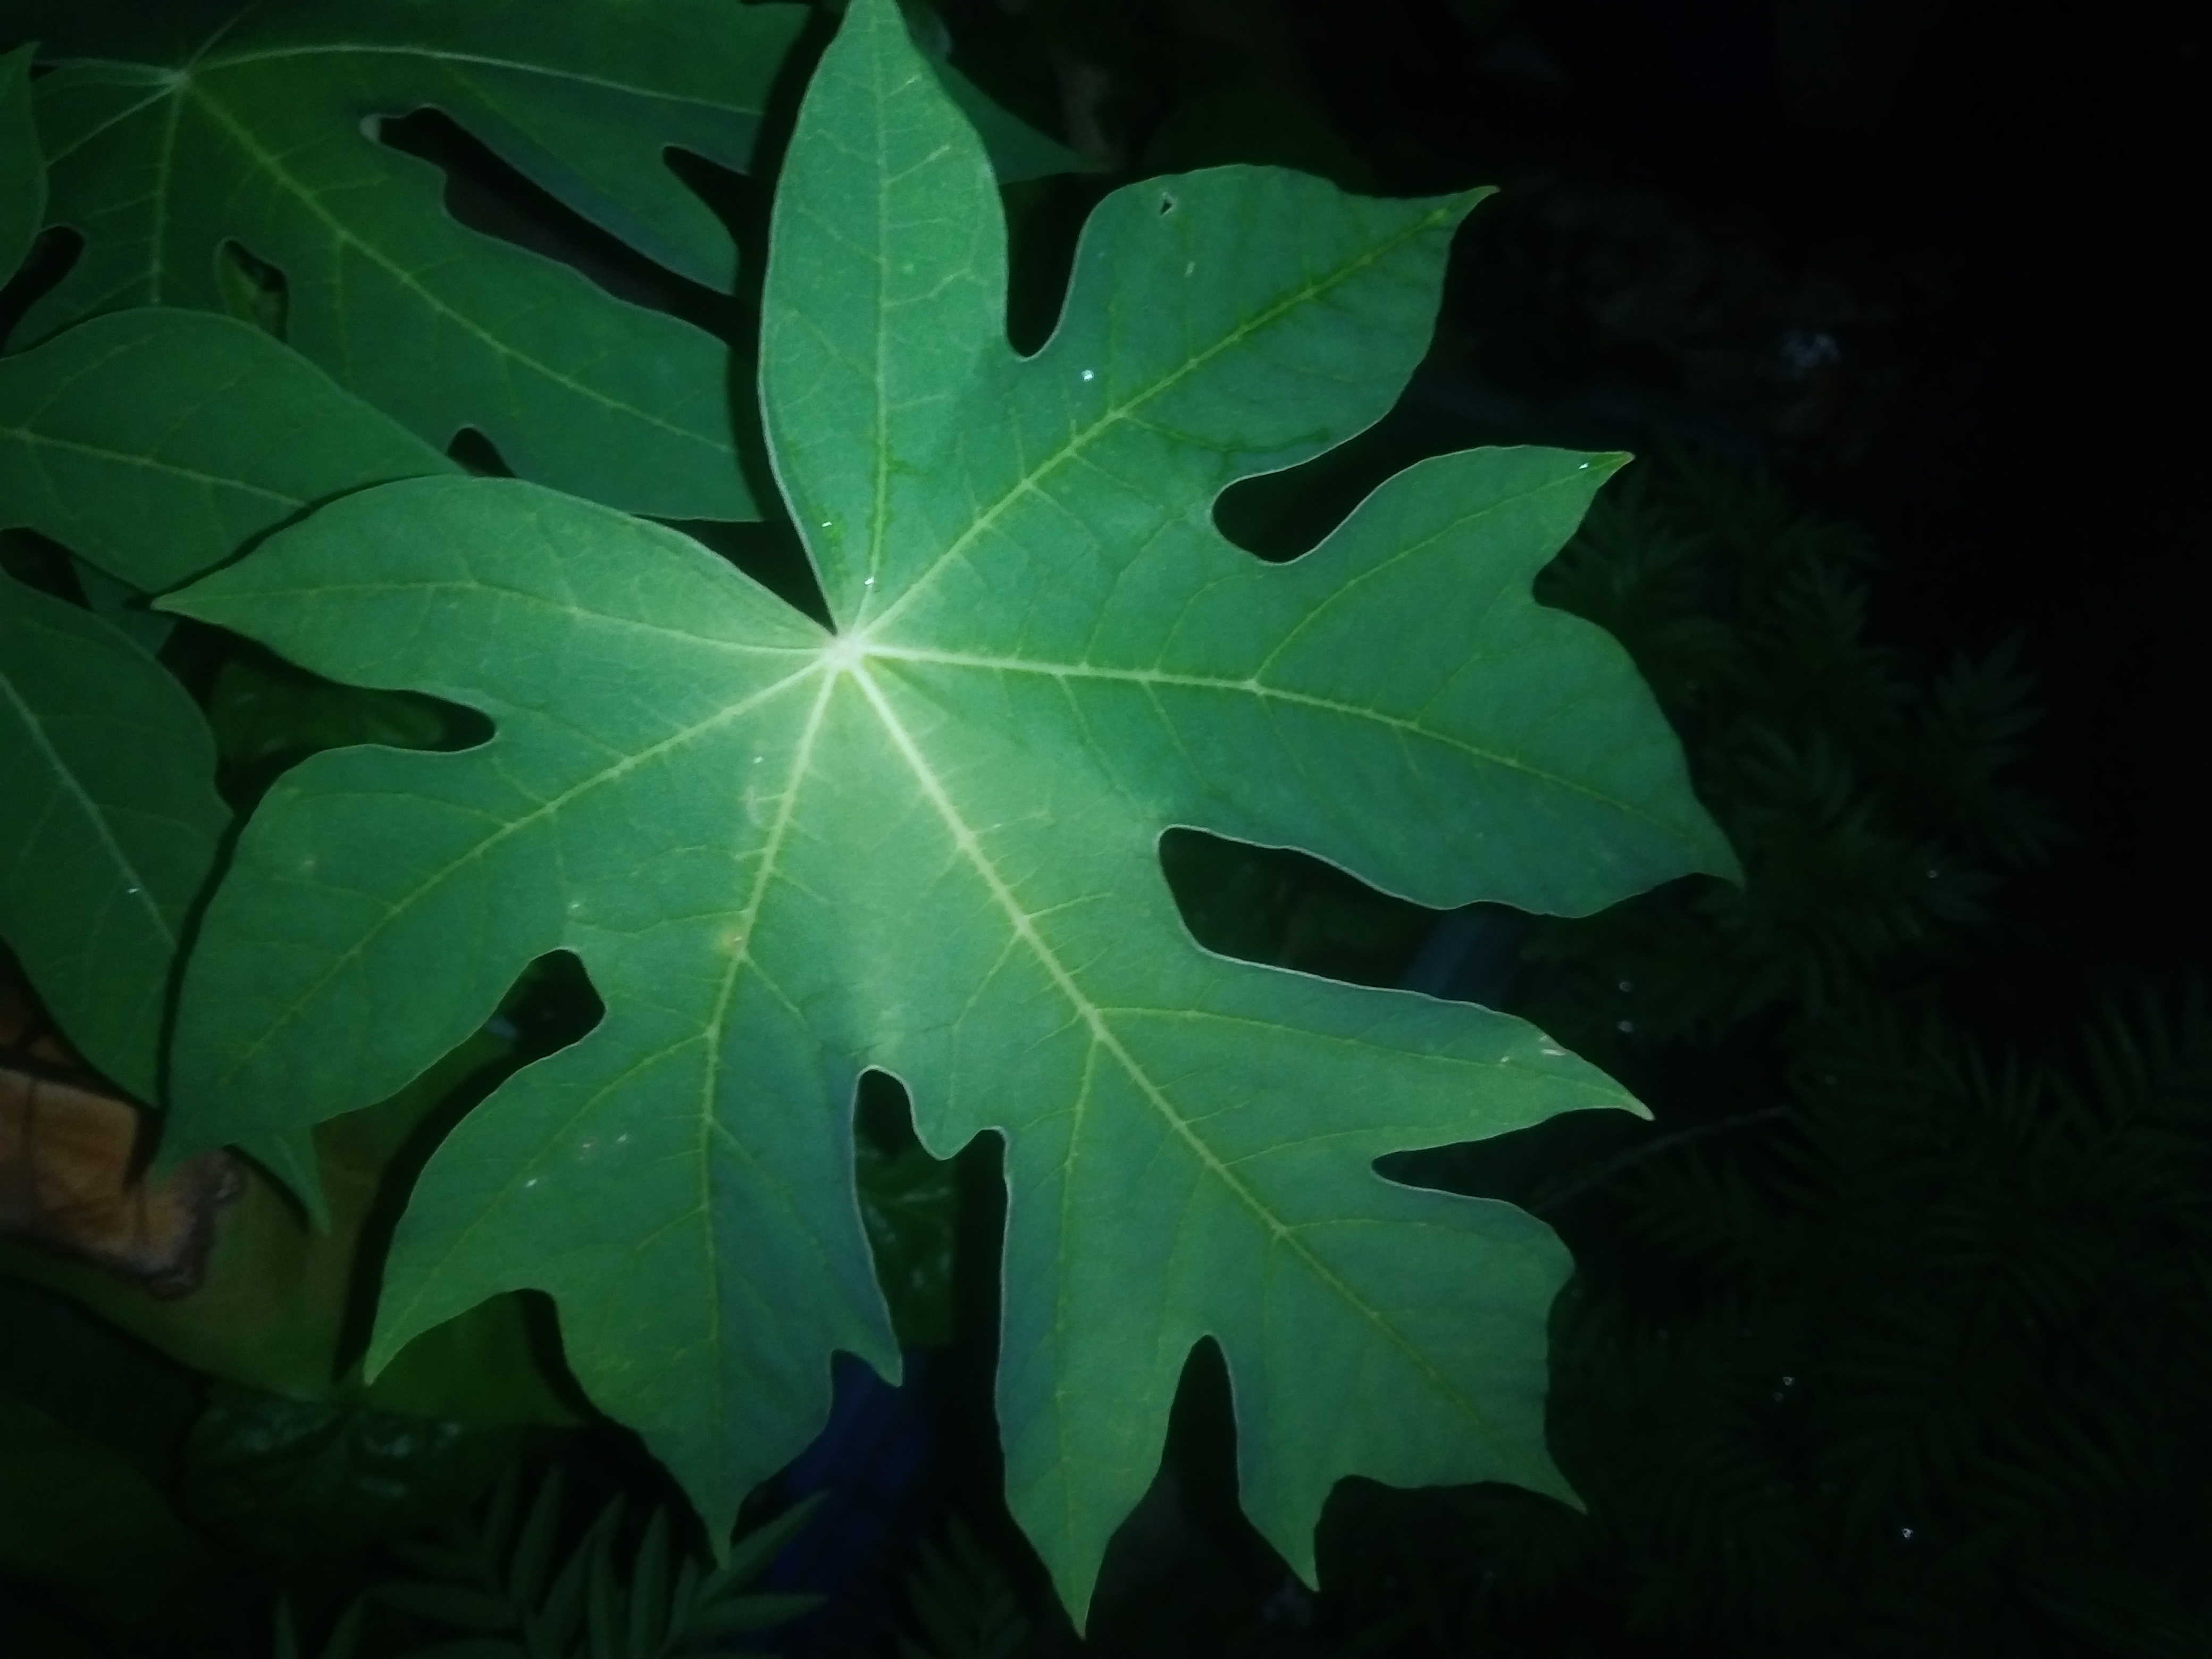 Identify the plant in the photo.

papaya
